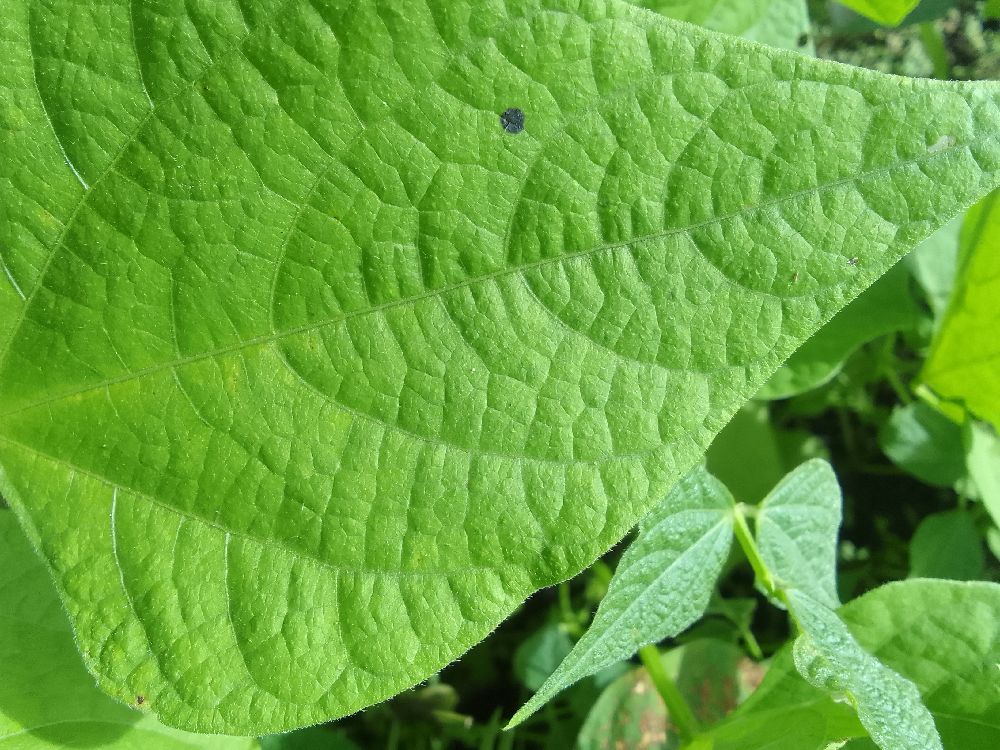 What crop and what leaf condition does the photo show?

common bean, healthy
